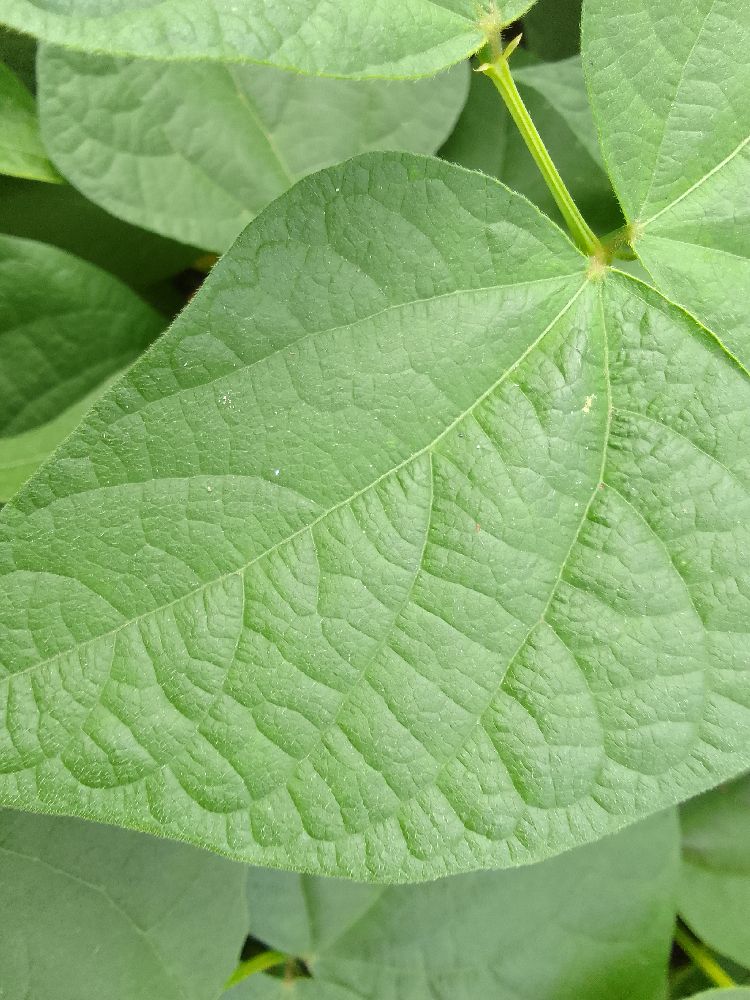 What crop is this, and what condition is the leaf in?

common bean, healthy
